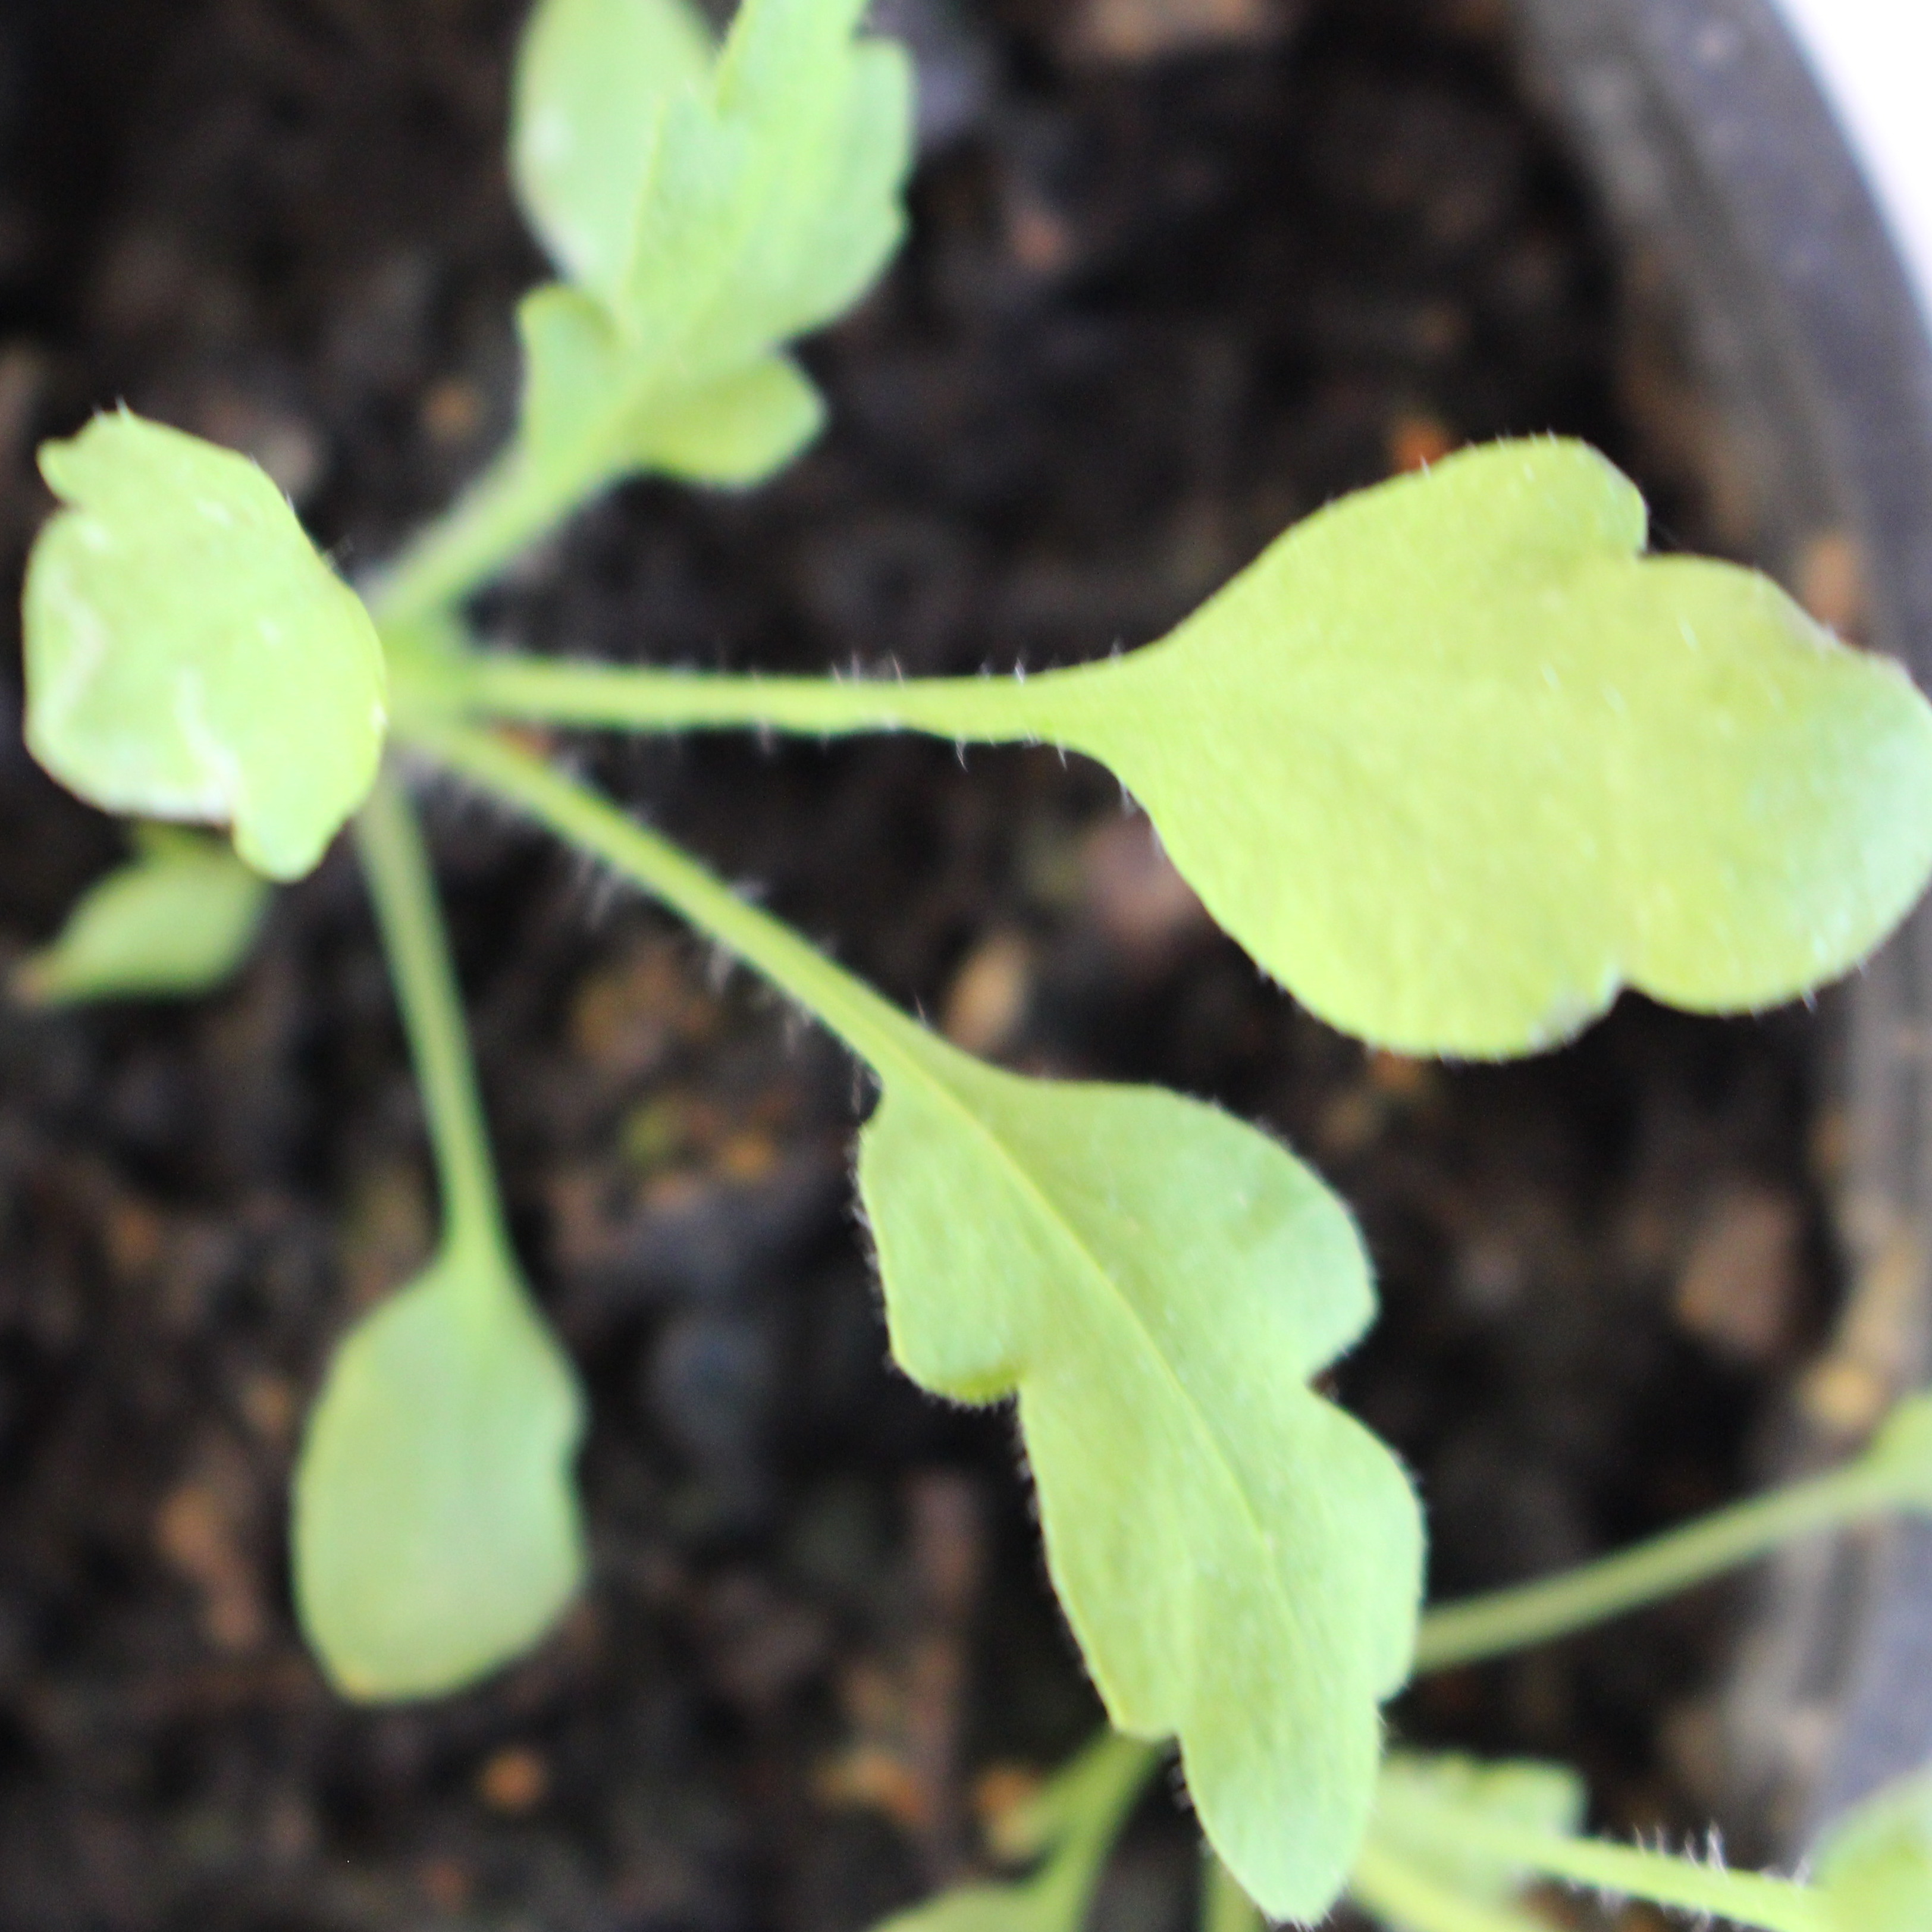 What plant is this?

Papaver rhoeas
